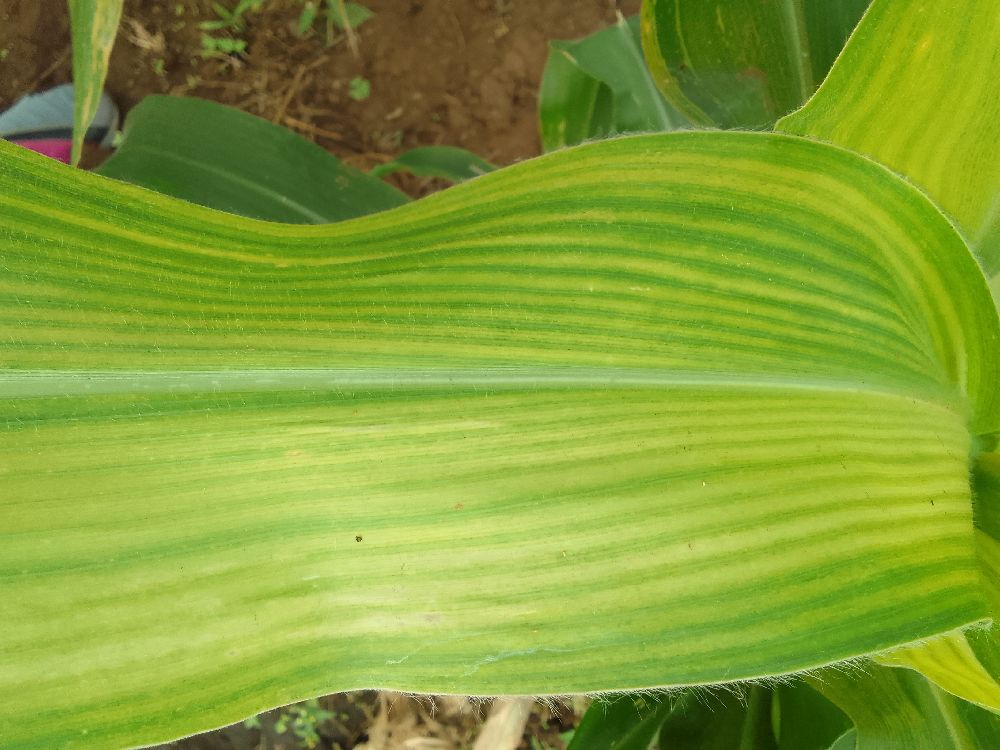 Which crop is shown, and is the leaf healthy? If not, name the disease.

maize, maize lethal necrosis
